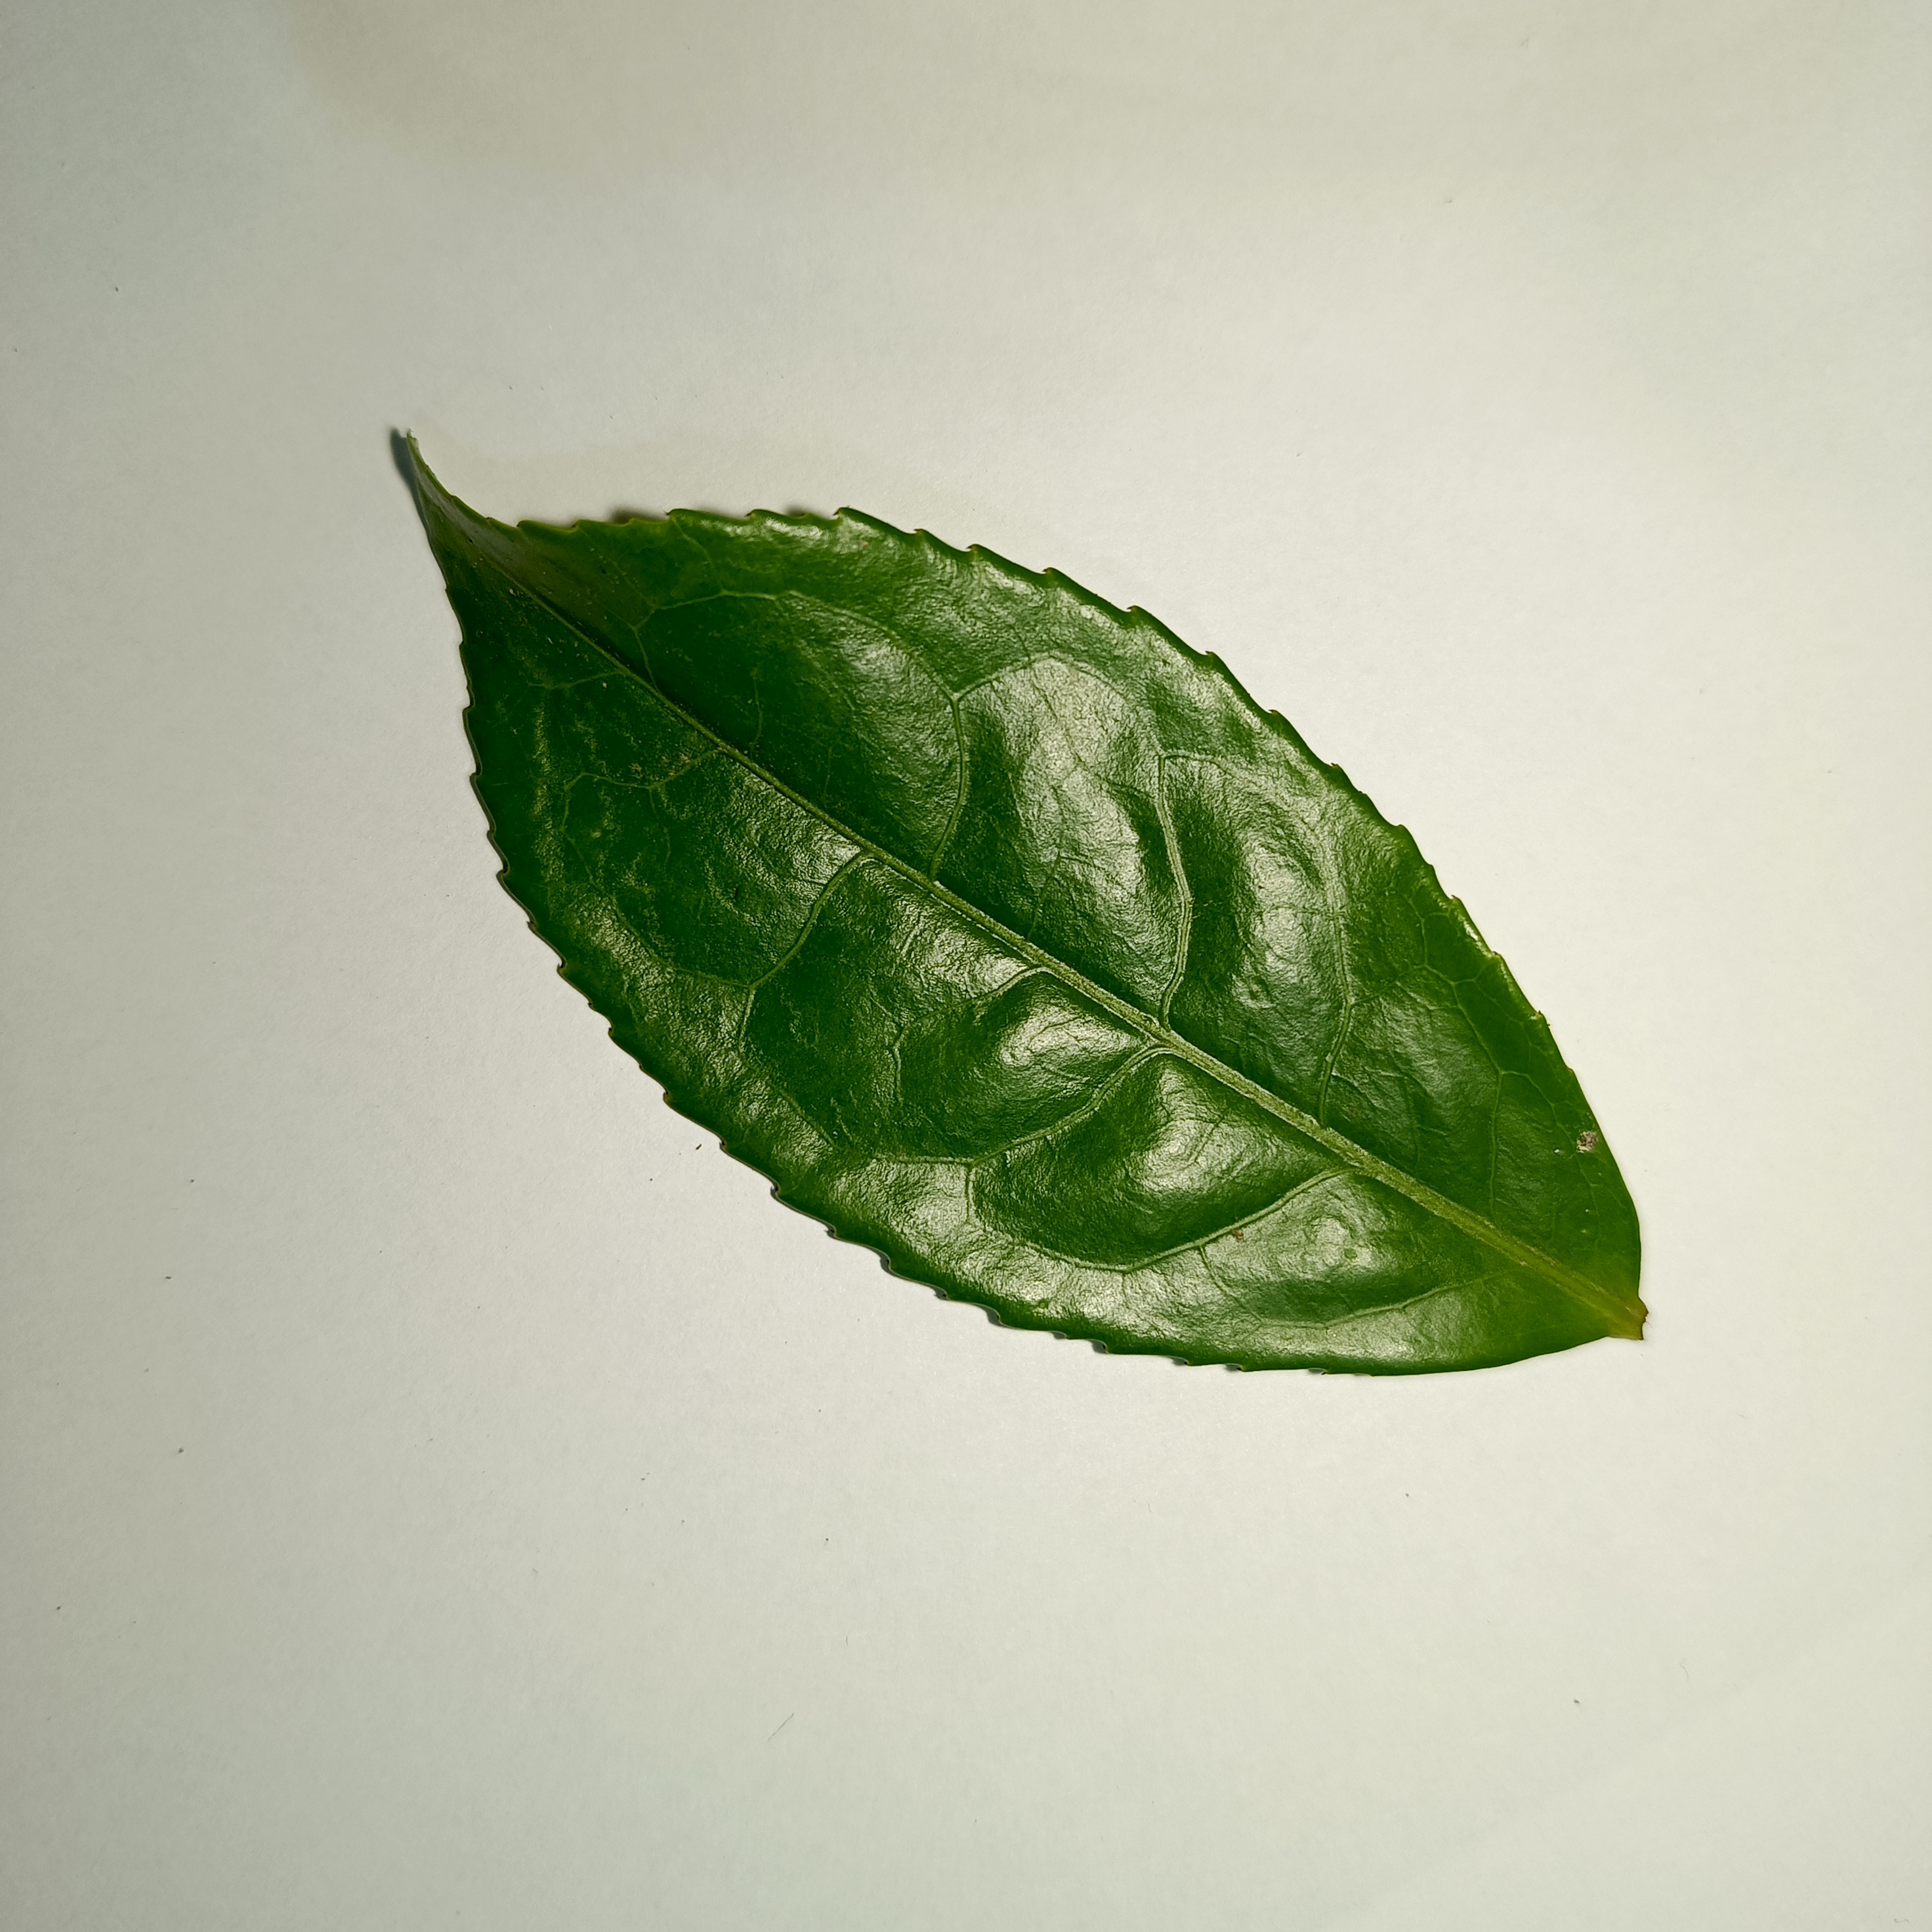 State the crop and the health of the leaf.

tea, healthy
